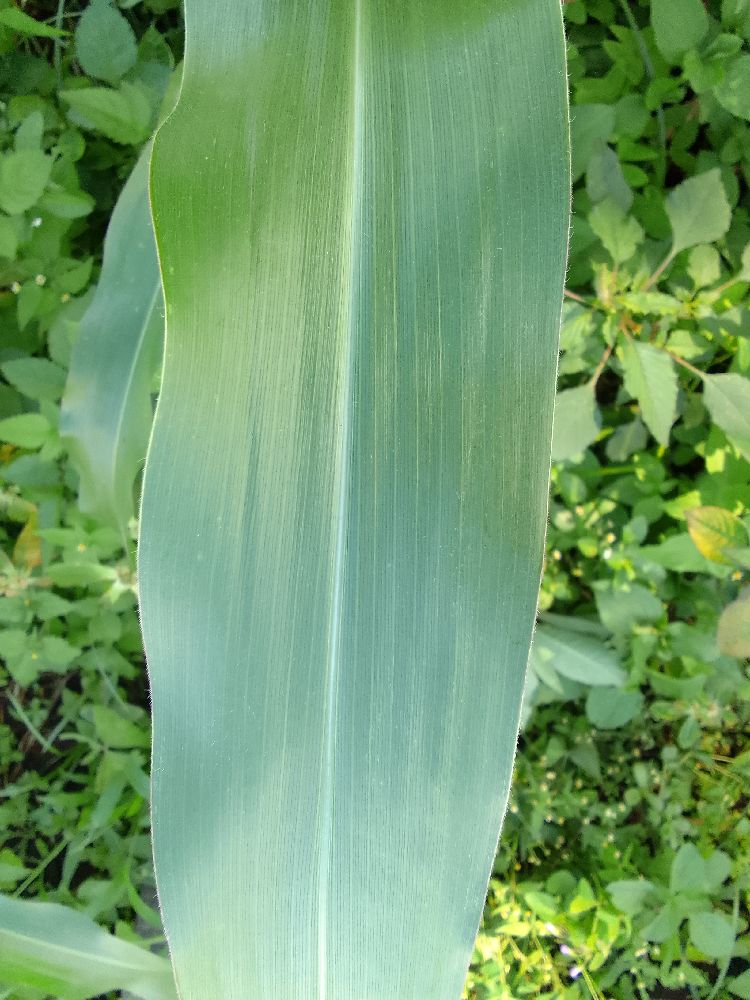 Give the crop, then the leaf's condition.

maize, healthy
